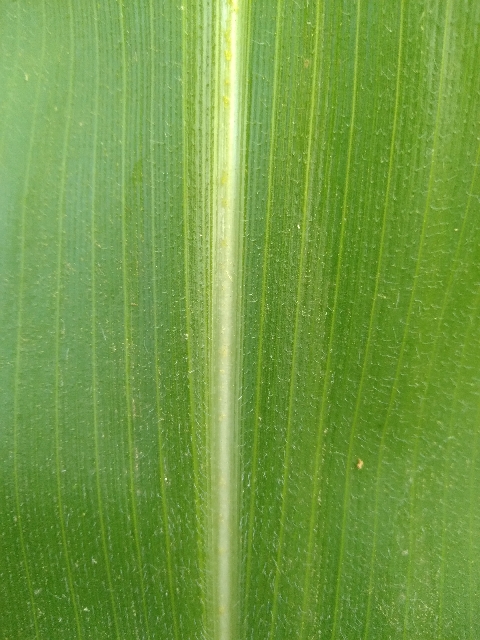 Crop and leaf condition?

maize, healthy
